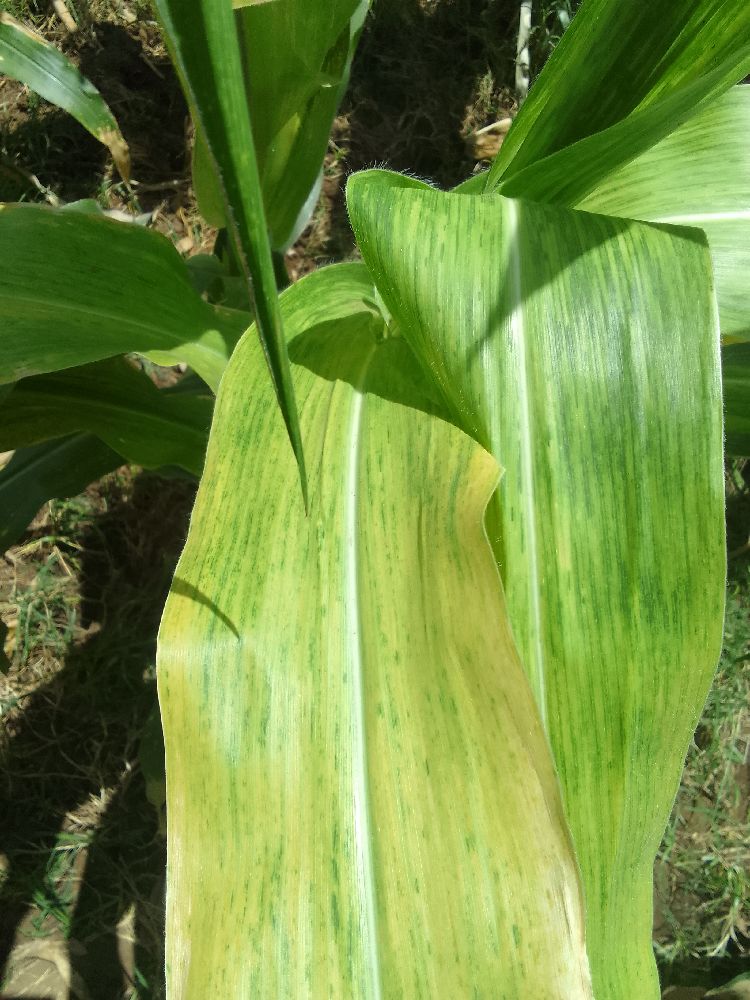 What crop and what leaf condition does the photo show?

maize, maize lethal necrosis
